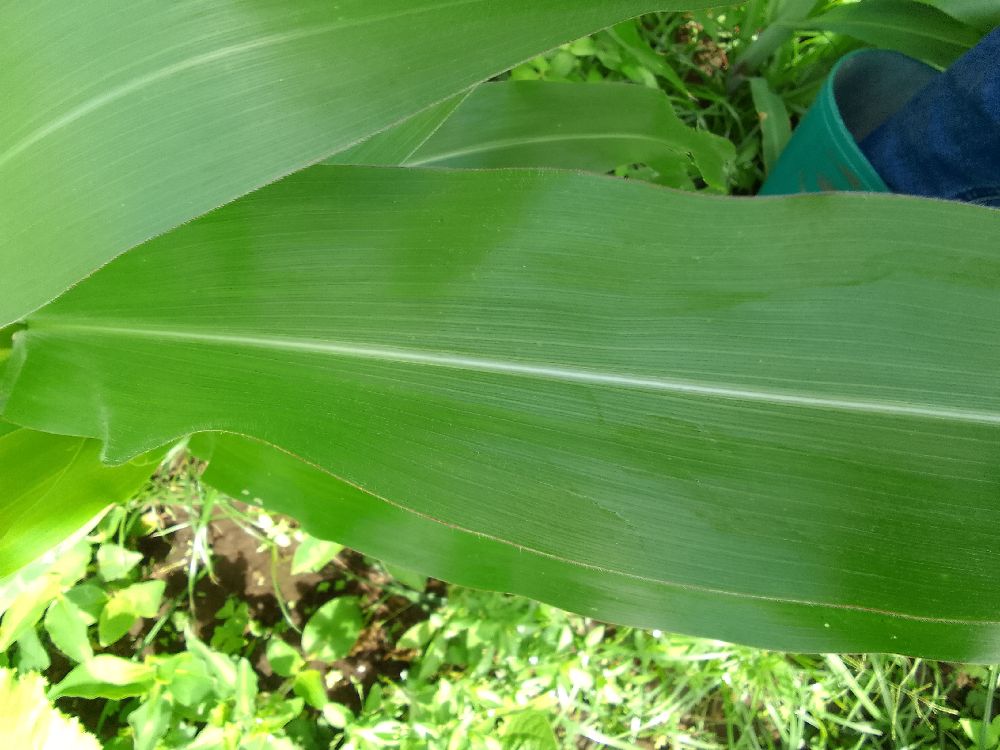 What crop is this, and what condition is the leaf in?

maize, healthy
